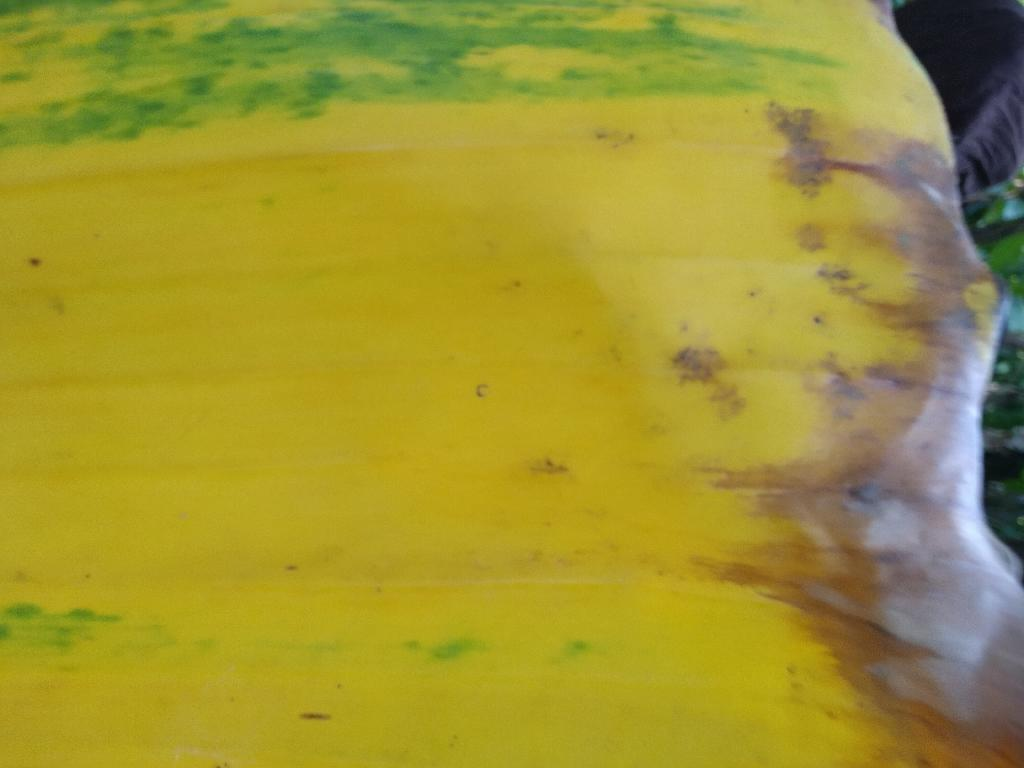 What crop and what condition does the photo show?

banana, fusarium wilt race 1
